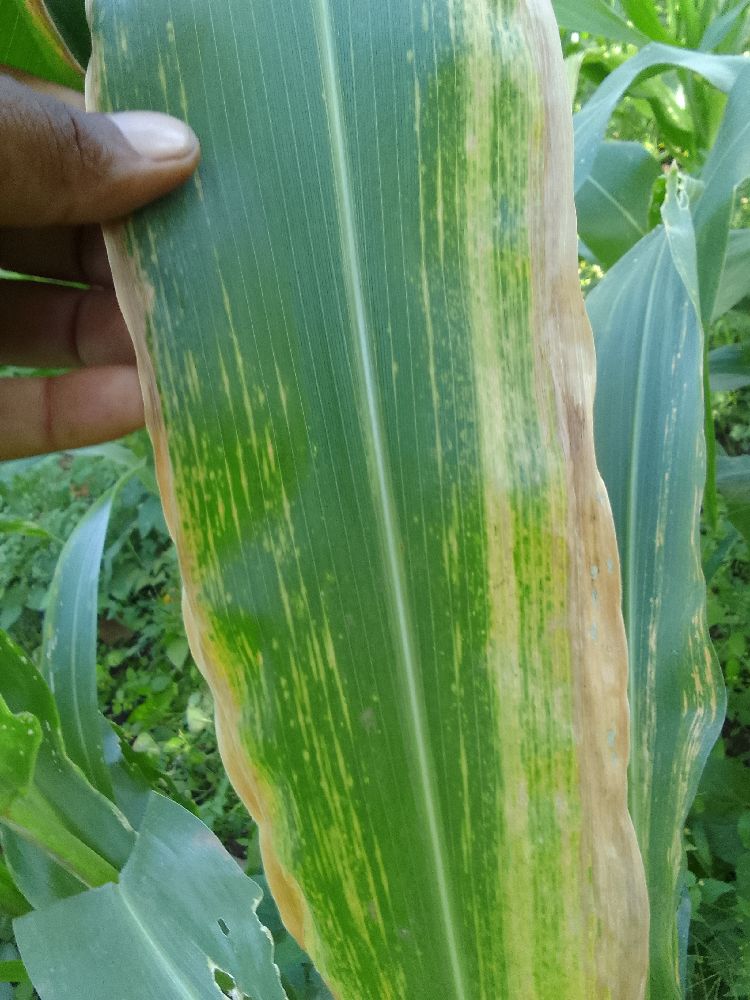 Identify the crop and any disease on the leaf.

maize, maize lethal necrosis
